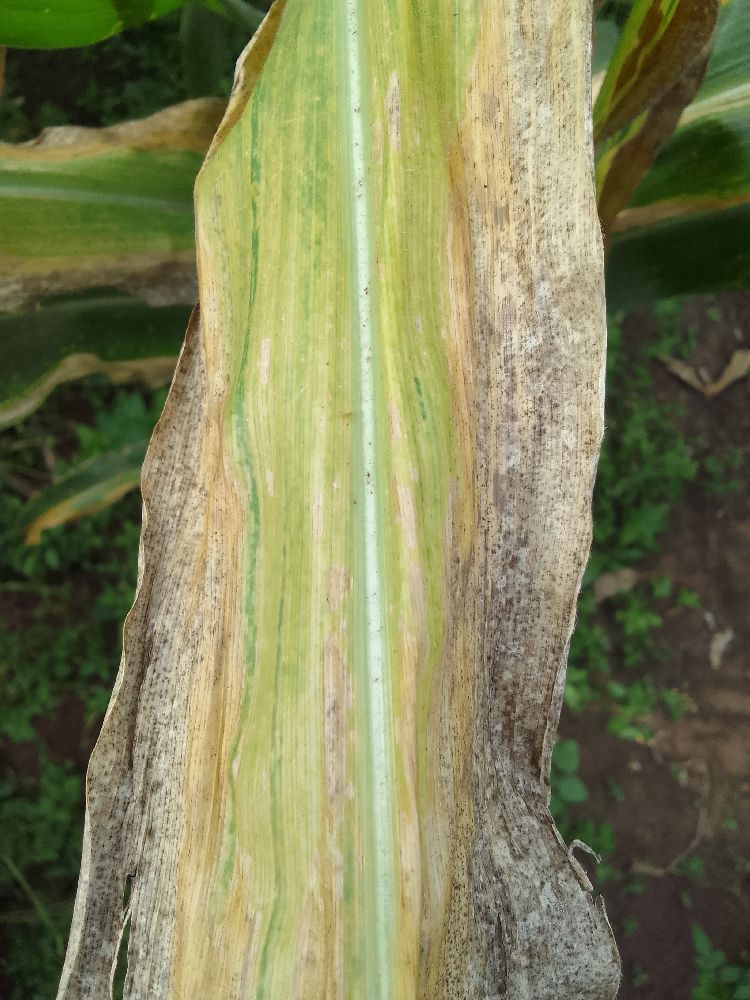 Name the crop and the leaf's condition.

maize, maize lethal necrosis
